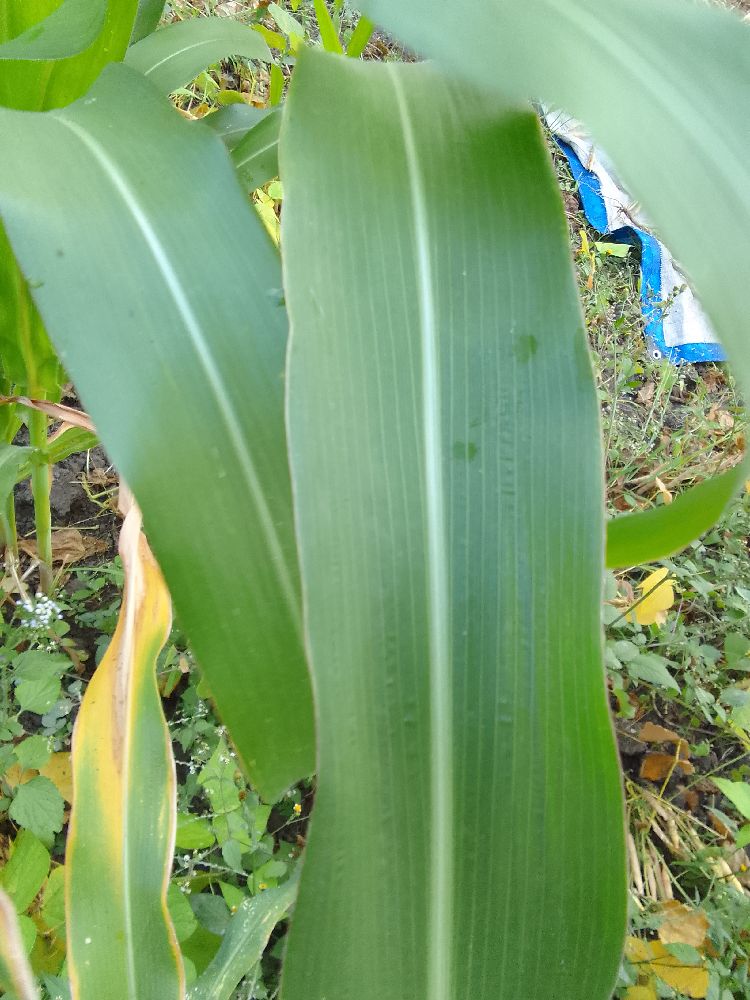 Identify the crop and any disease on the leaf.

maize, healthy
